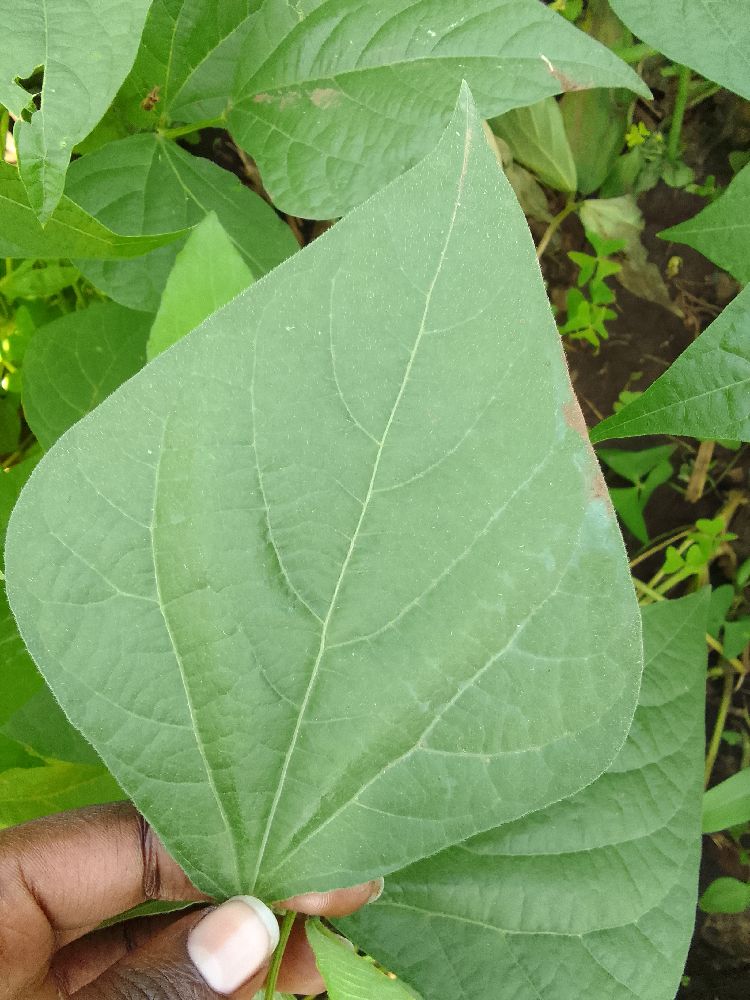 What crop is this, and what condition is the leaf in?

common bean, healthy
